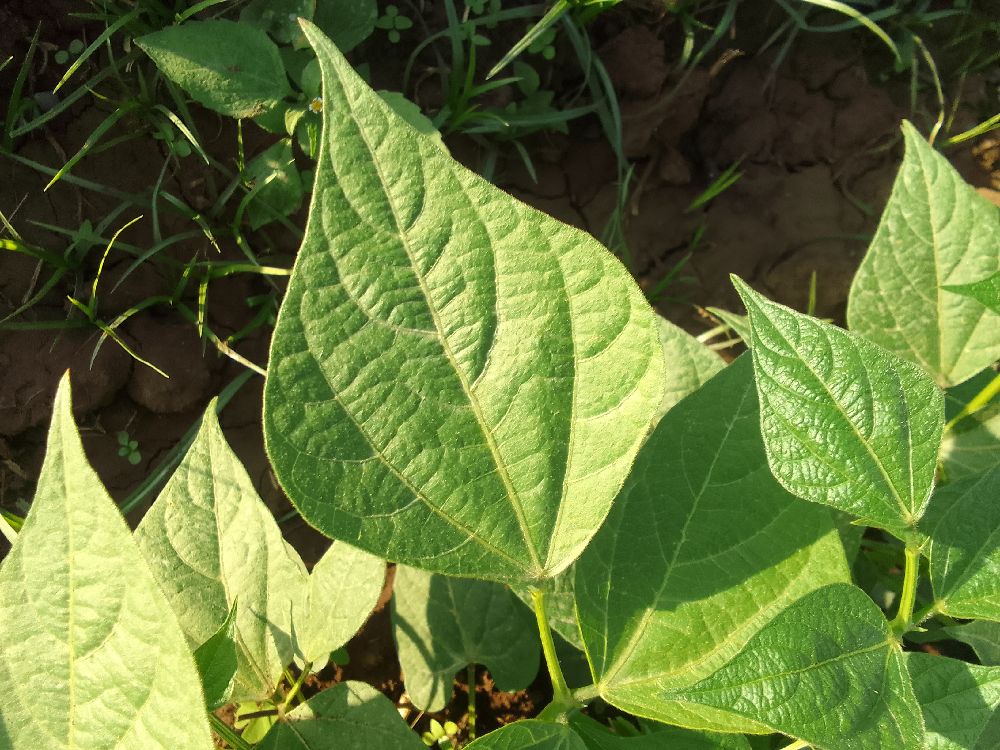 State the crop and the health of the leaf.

common bean, healthy
